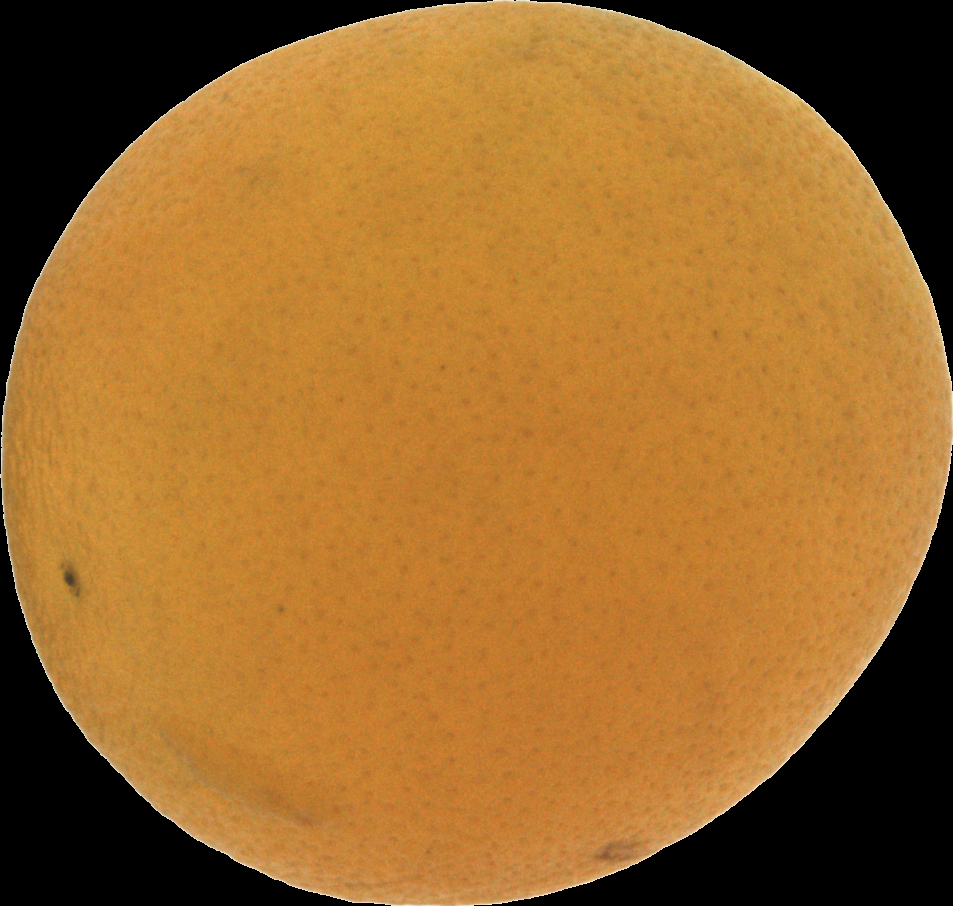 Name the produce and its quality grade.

orange, bad
